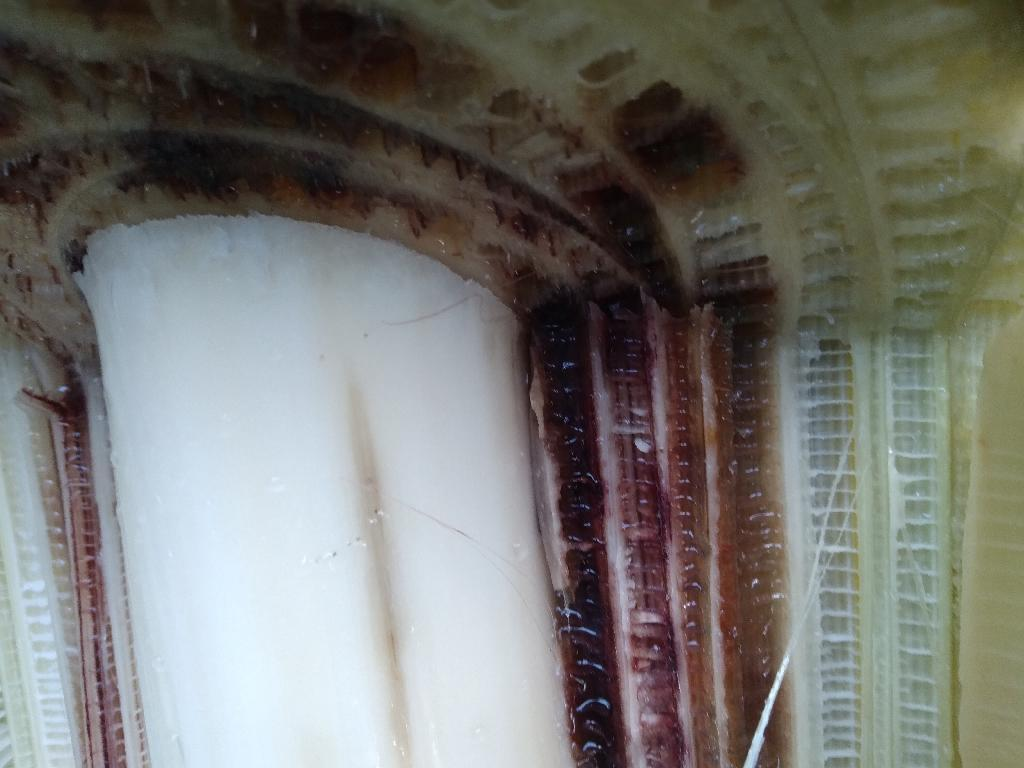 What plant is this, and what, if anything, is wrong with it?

banana, fusarium wilt race 1
